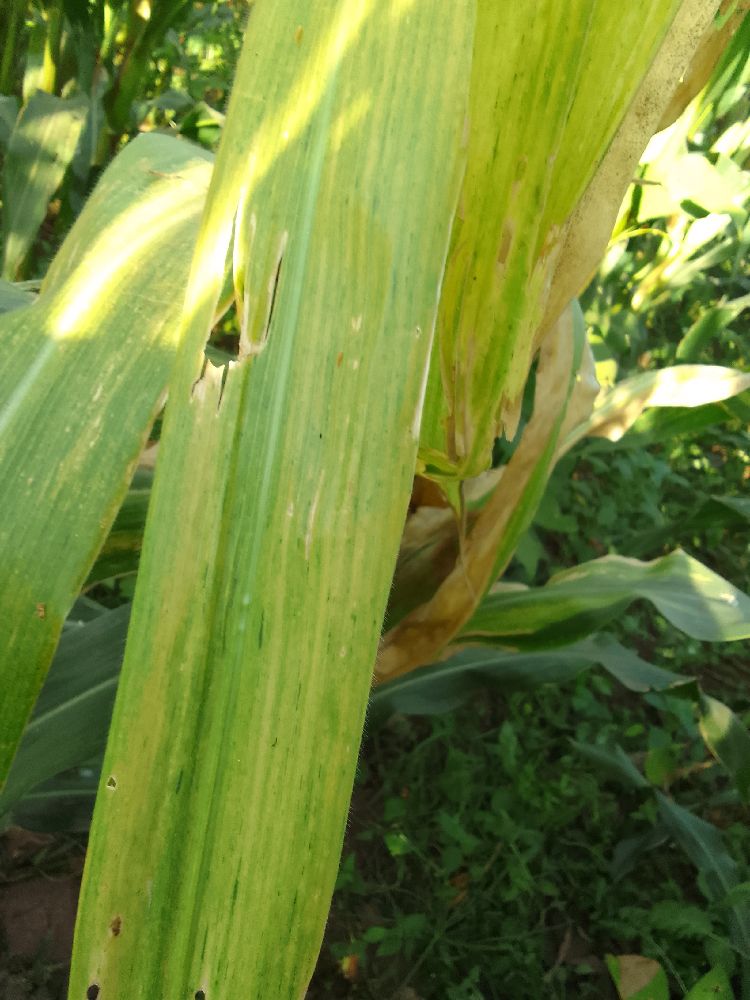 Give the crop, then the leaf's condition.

maize, maize lethal necrosis
